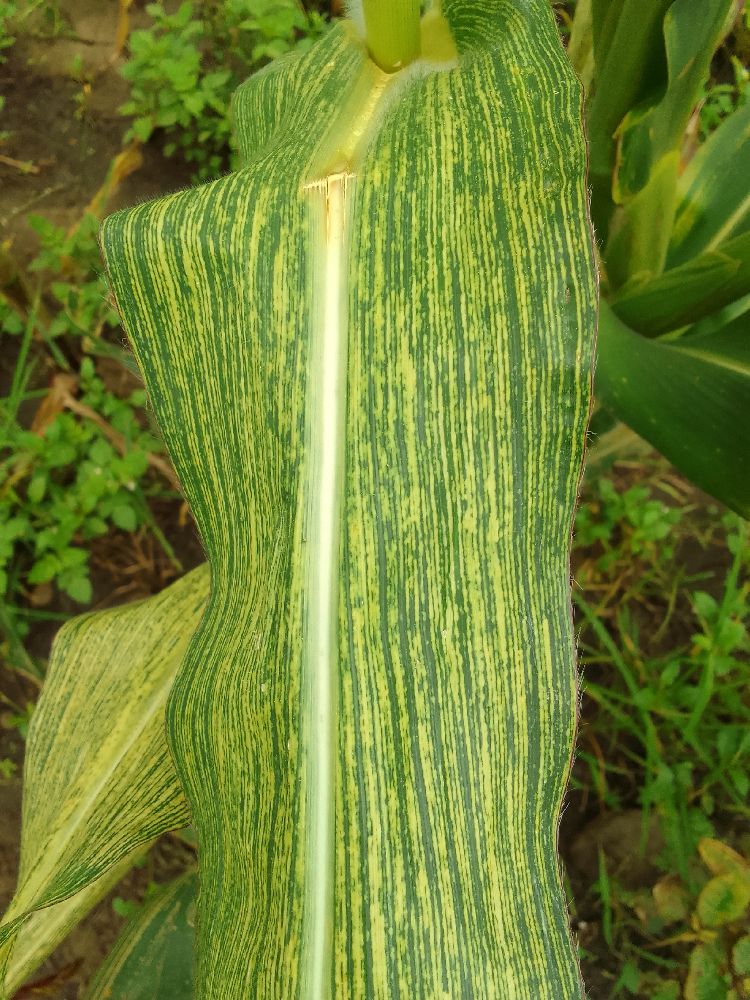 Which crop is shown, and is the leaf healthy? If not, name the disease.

maize, maize streak virus
